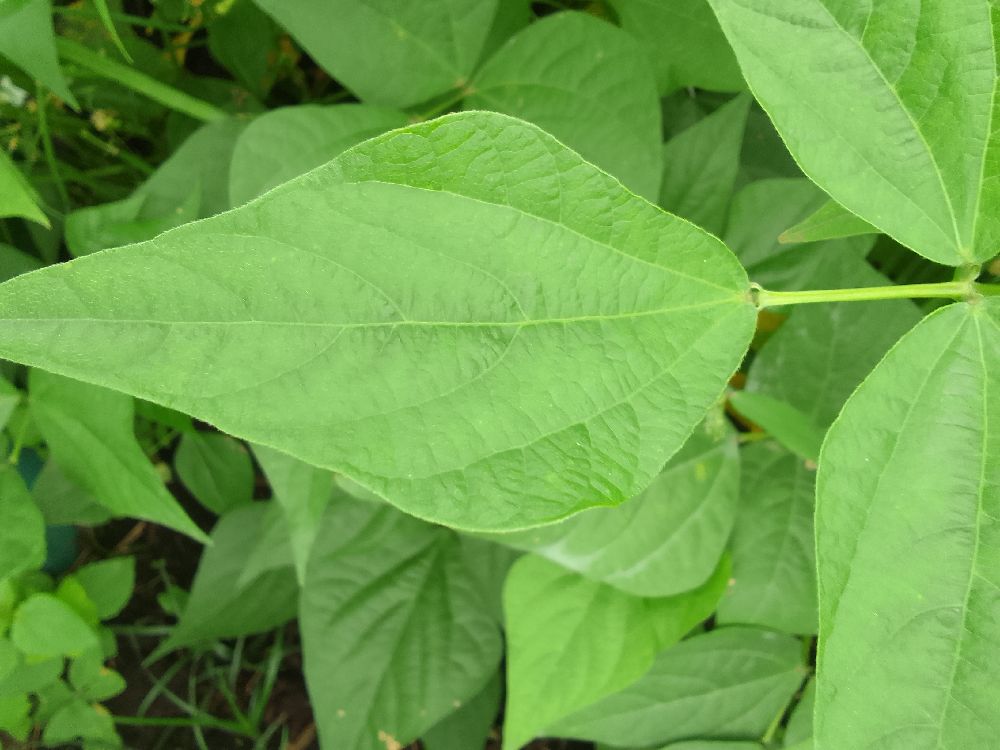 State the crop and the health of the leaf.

common bean, healthy
